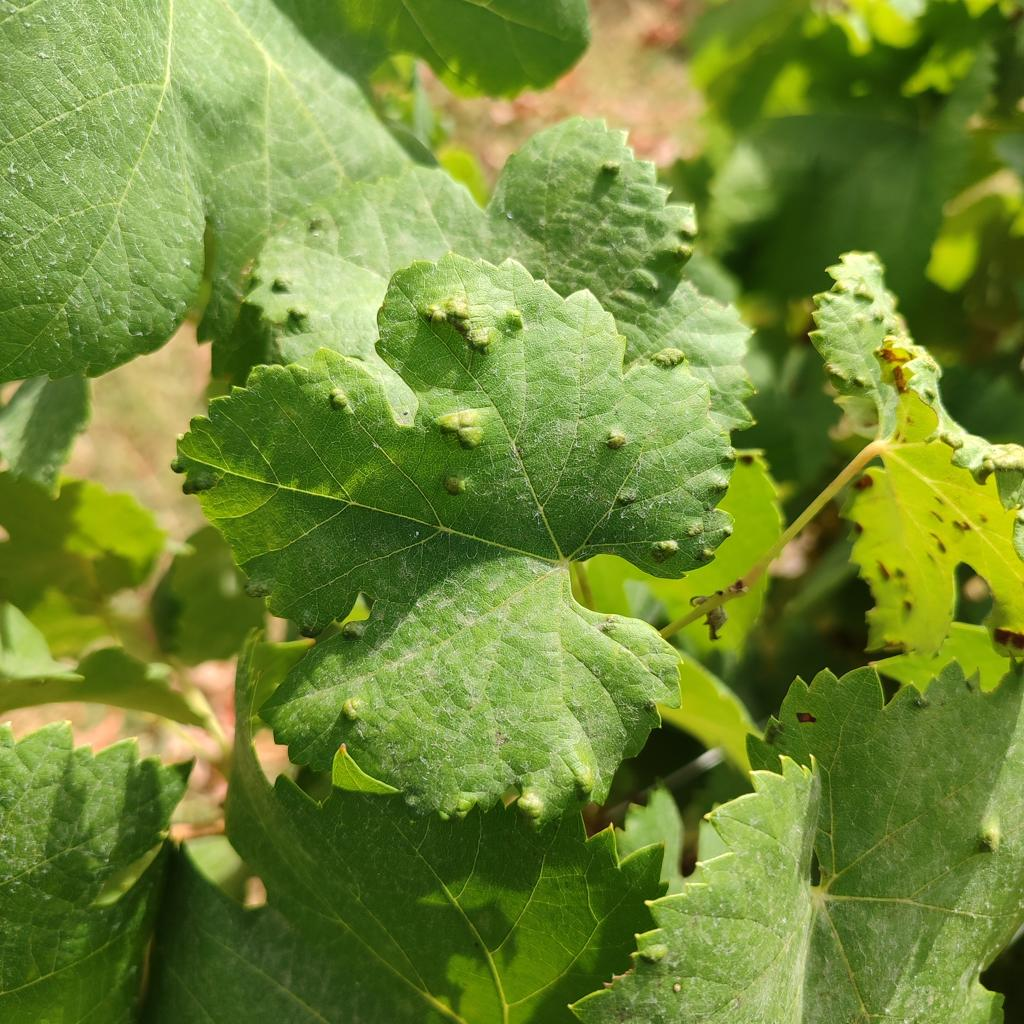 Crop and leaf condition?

grapevine, erineum mite
